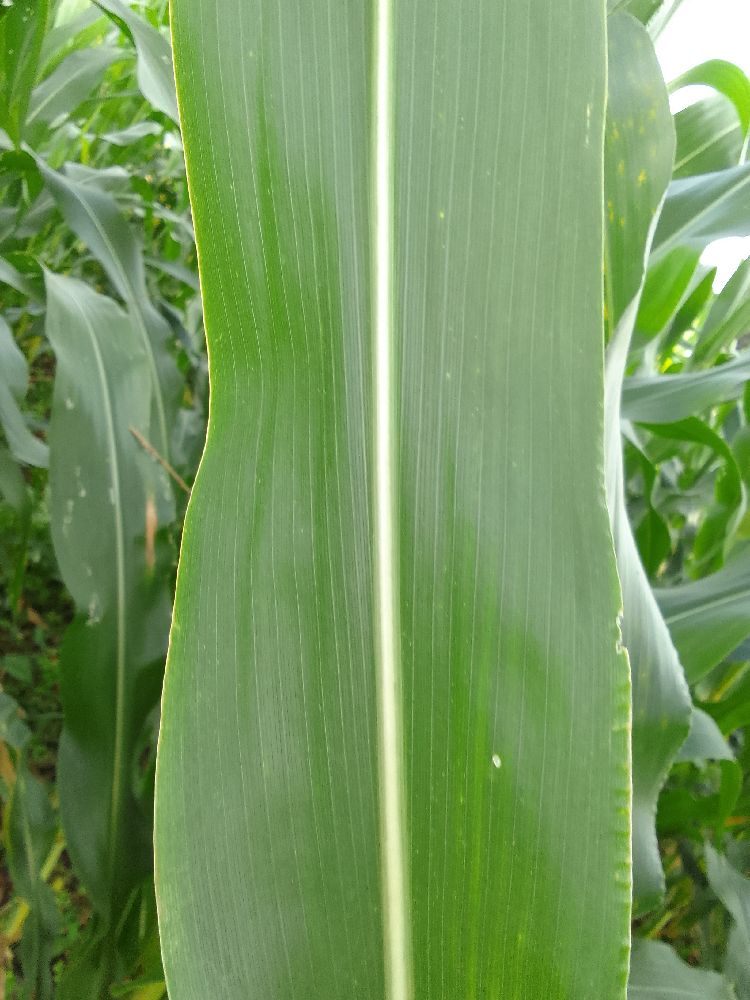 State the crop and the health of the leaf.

maize, healthy
